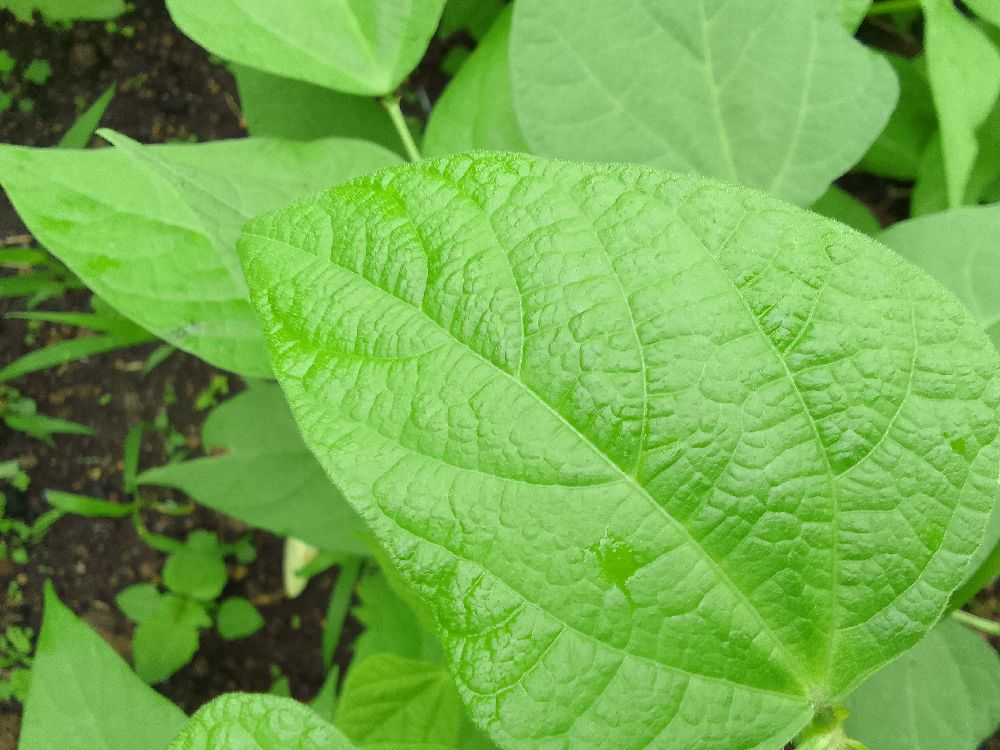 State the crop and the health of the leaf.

common bean, healthy
